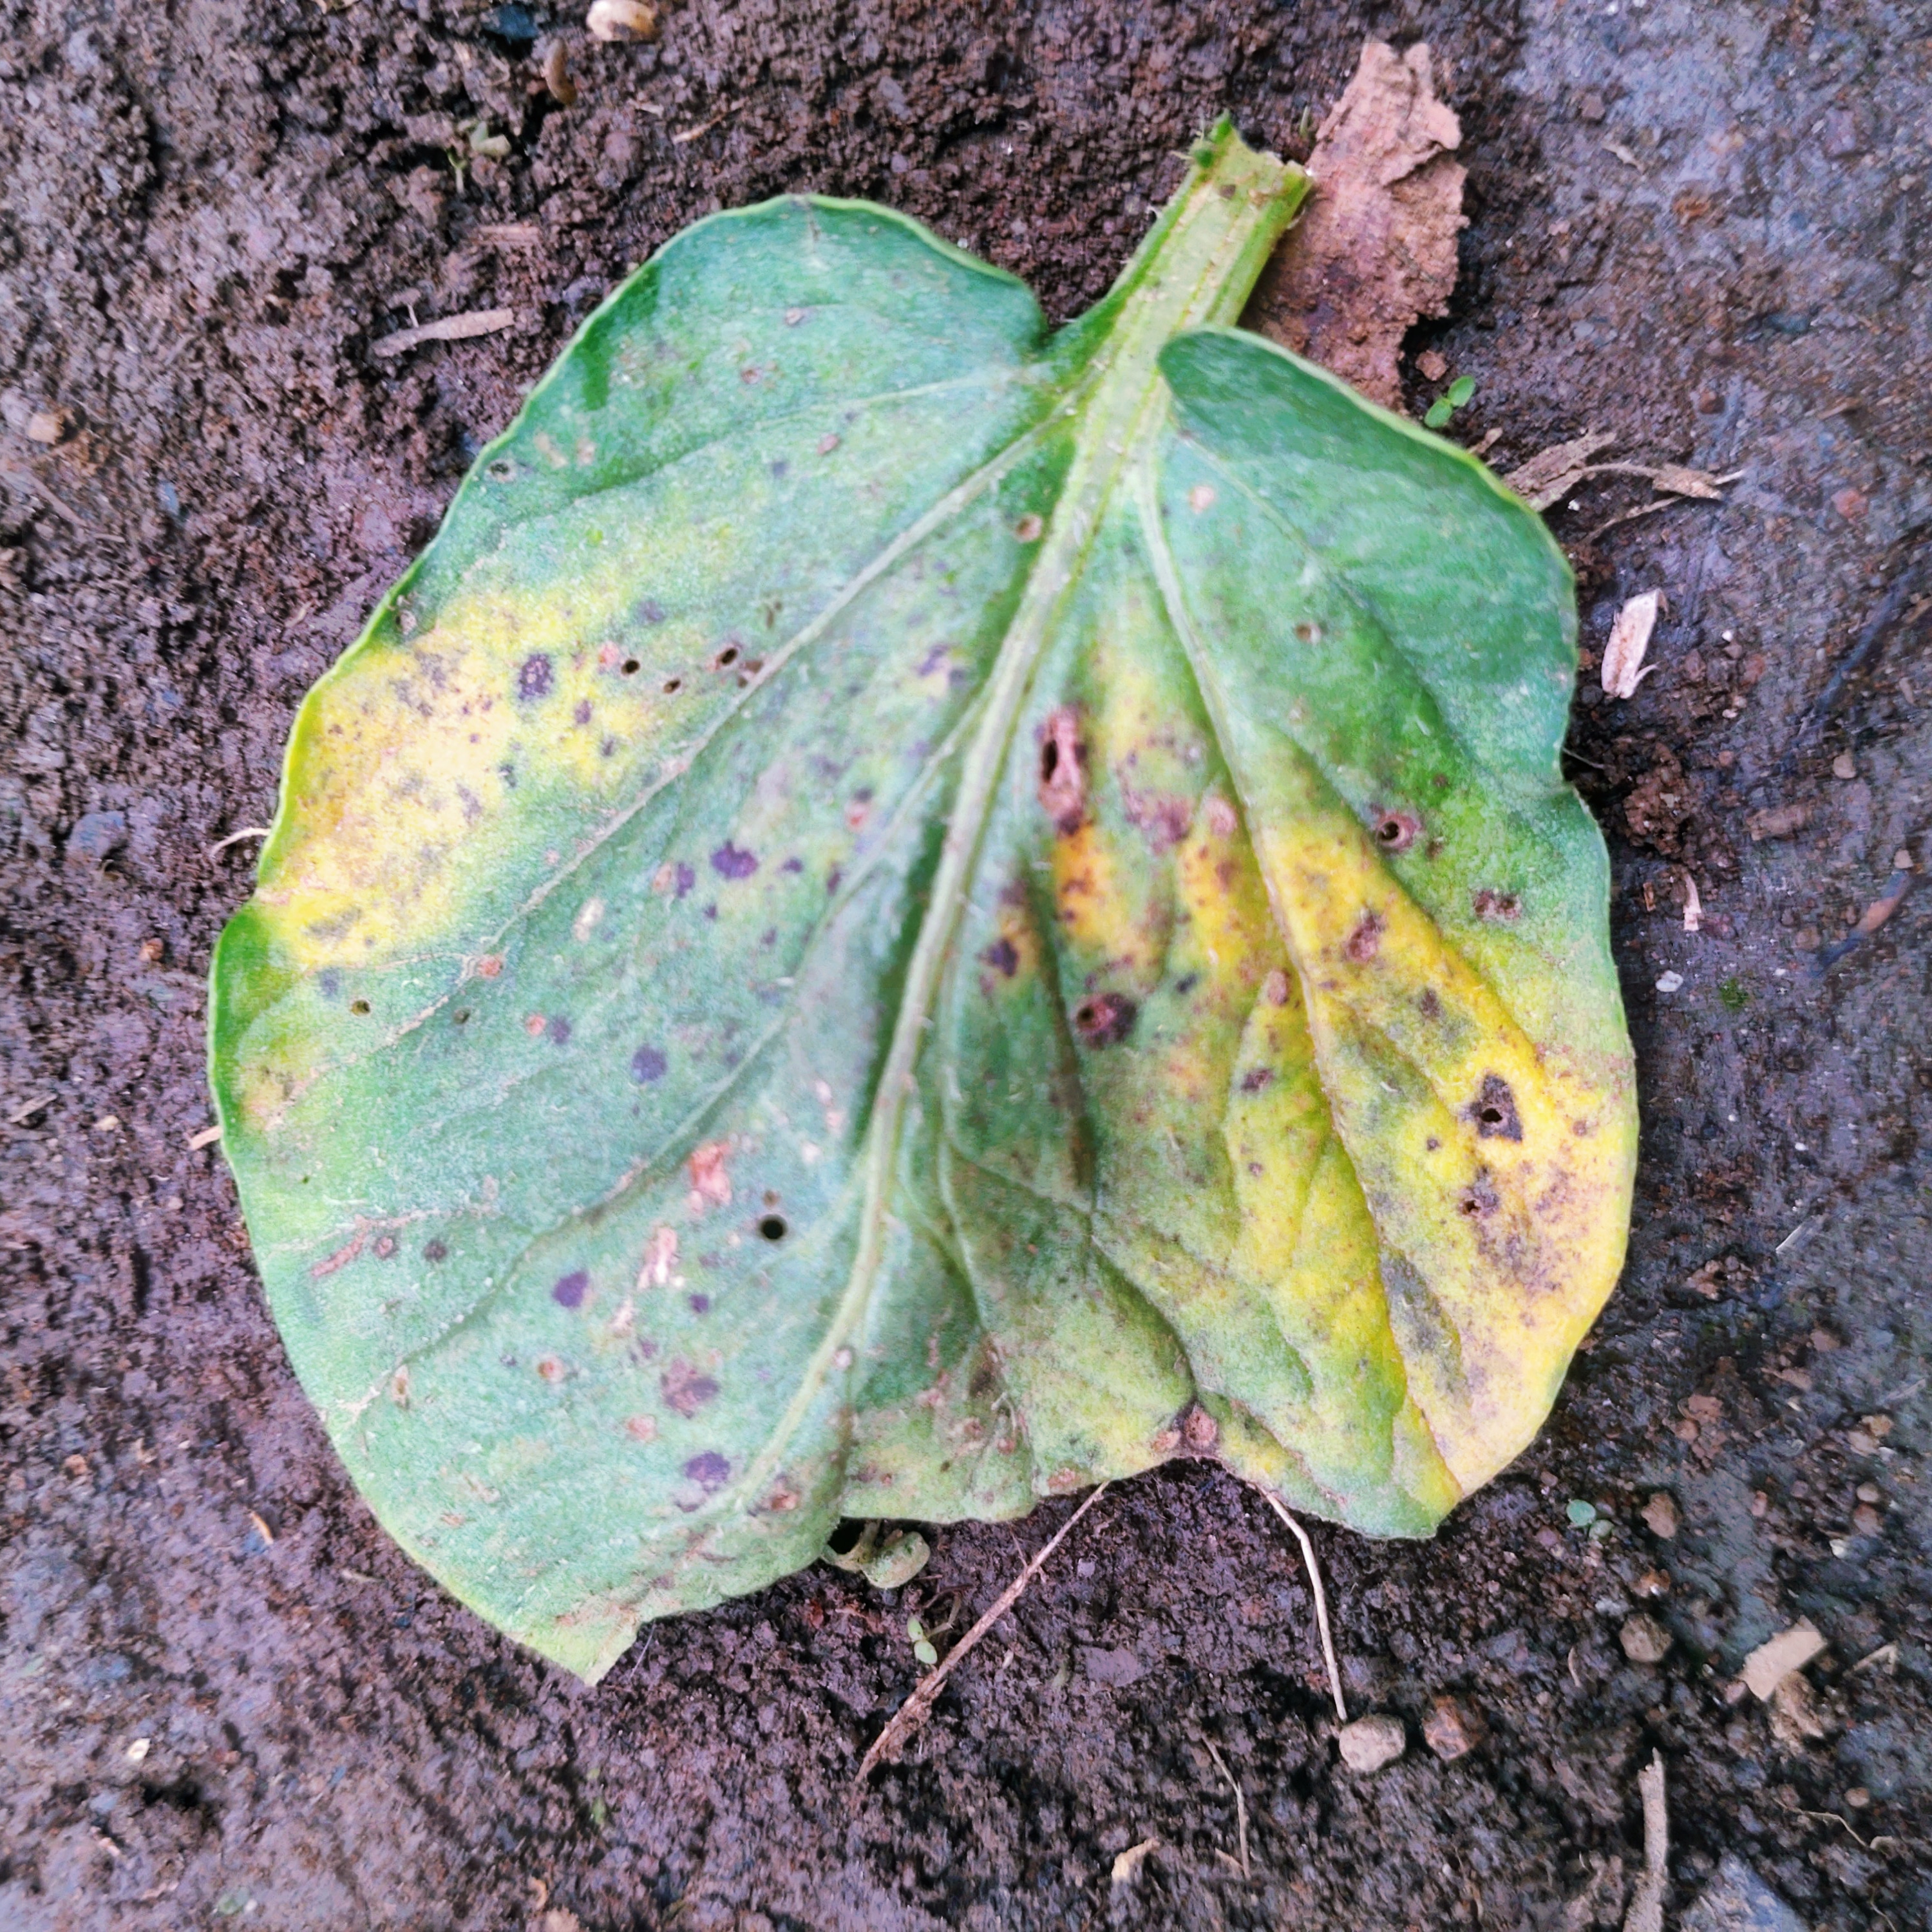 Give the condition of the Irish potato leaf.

late blight
